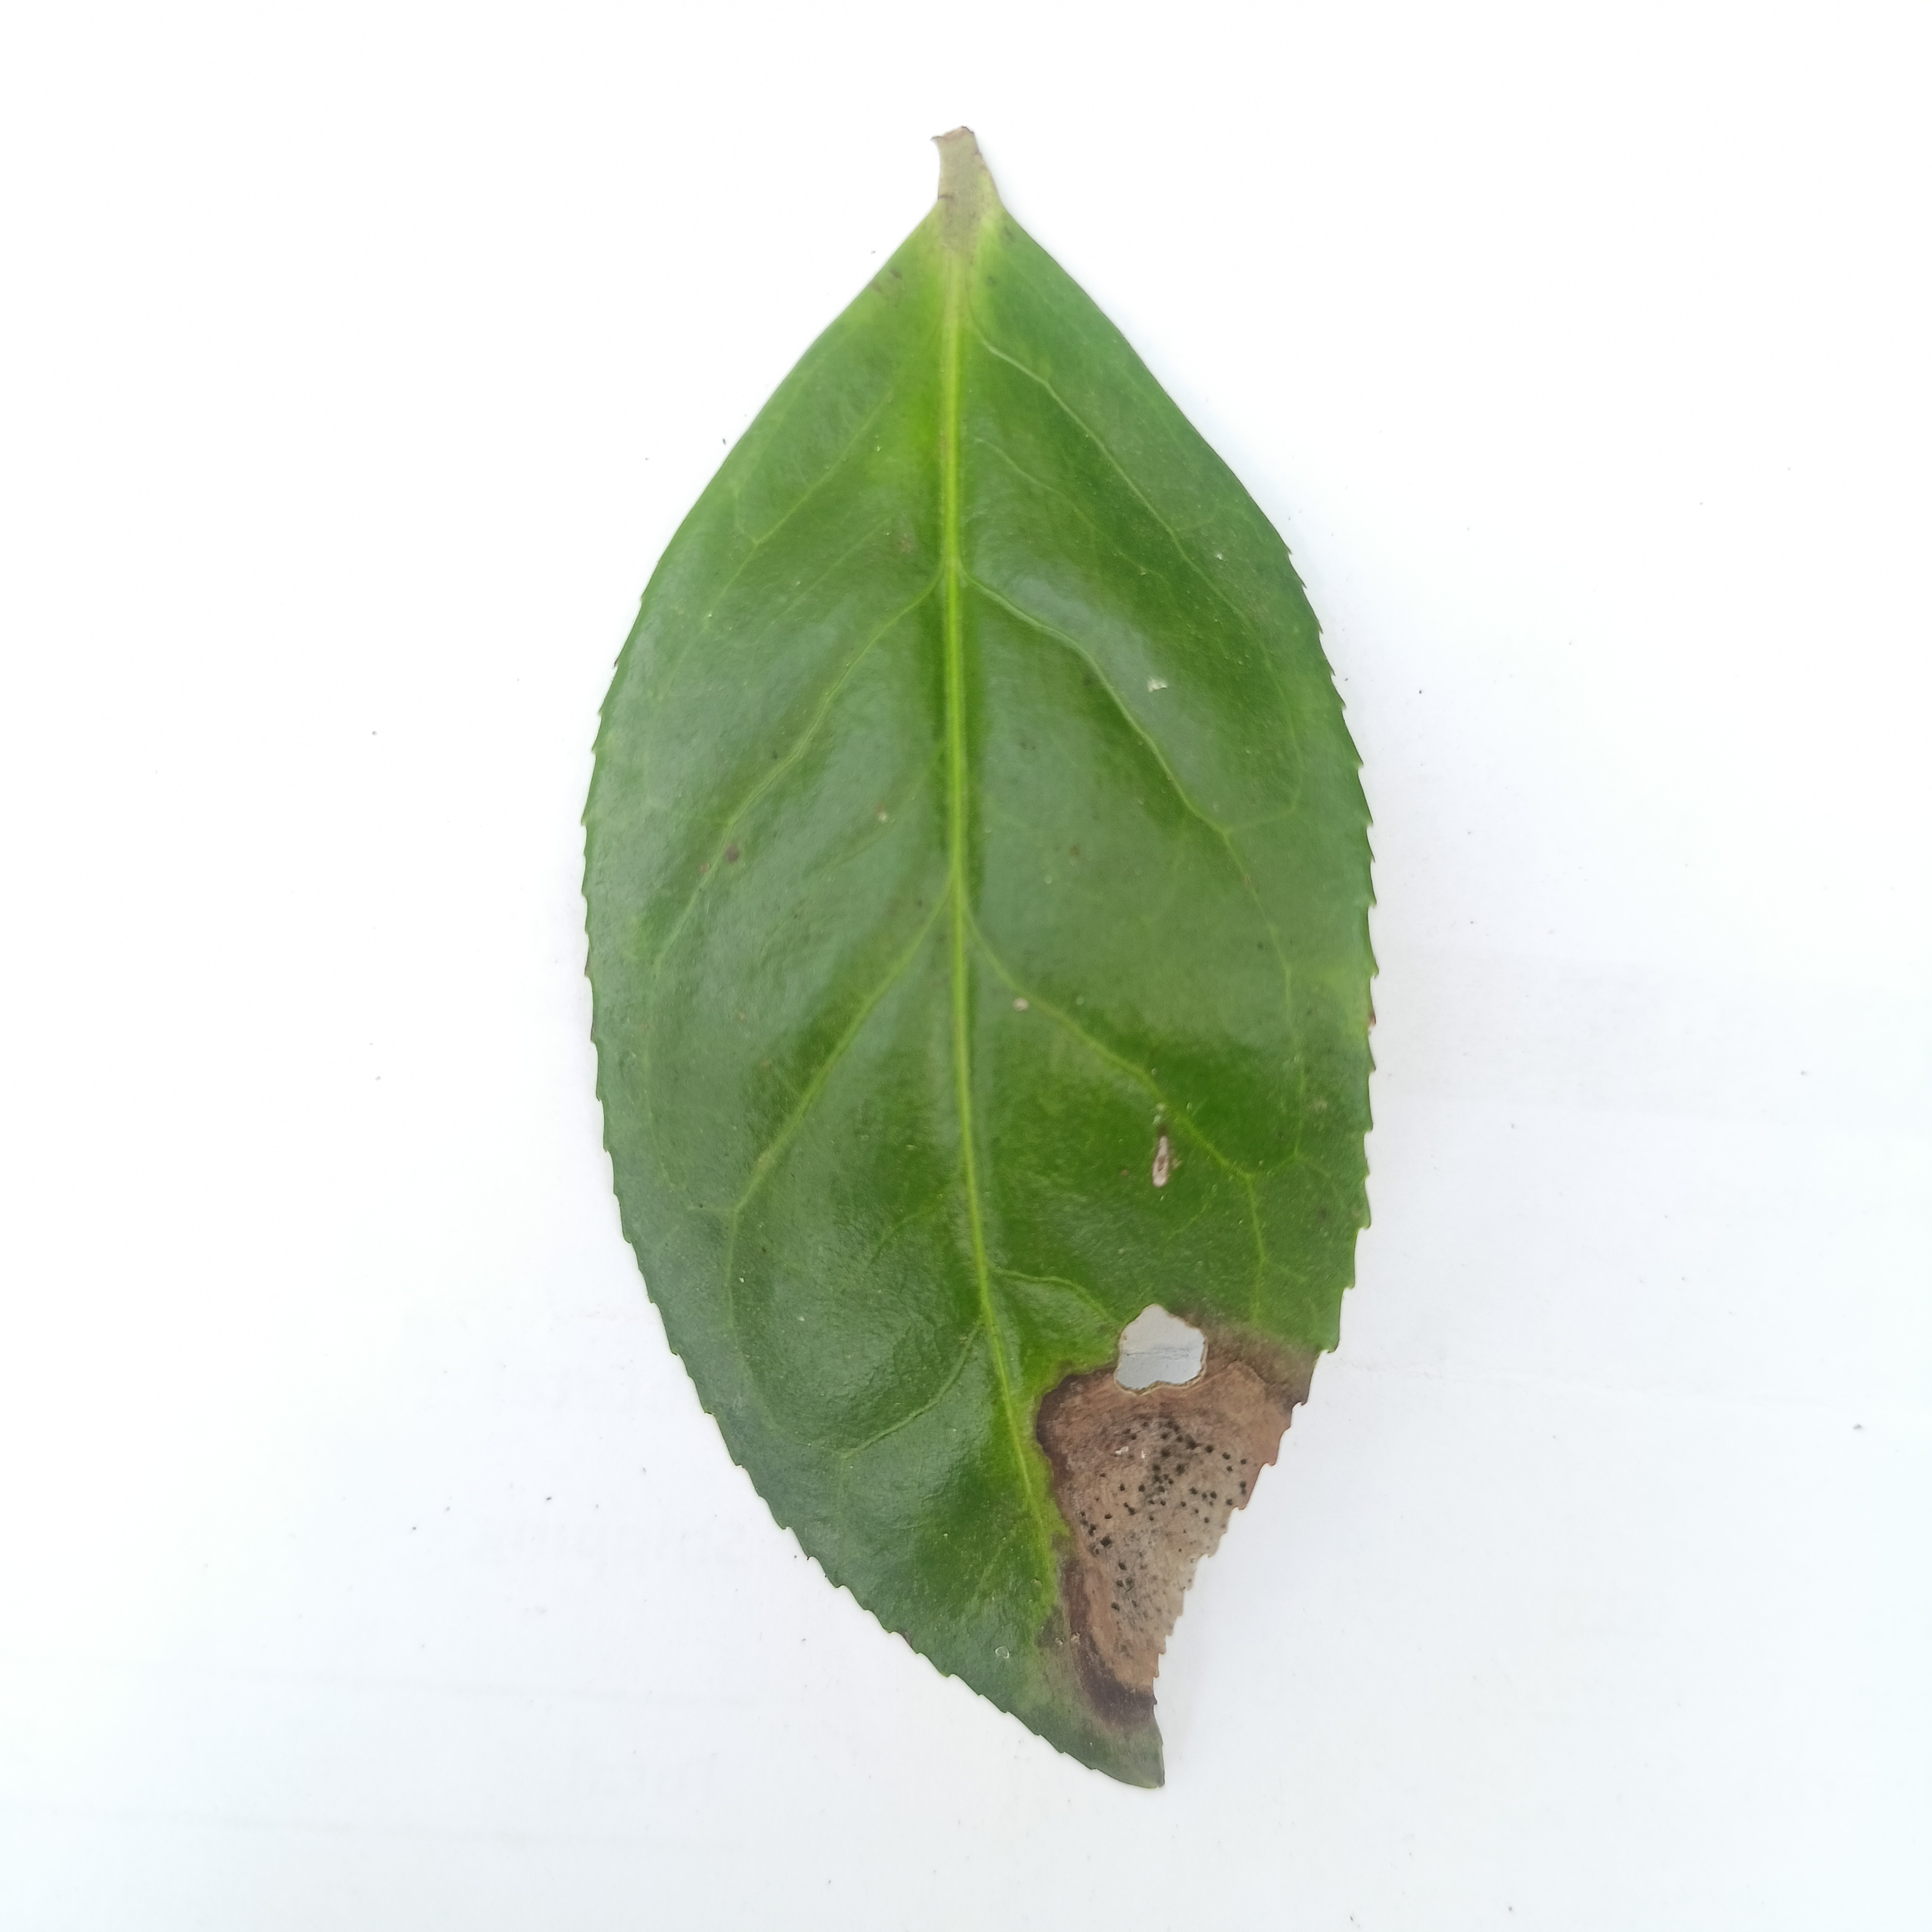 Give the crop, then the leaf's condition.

tea, brown blight
